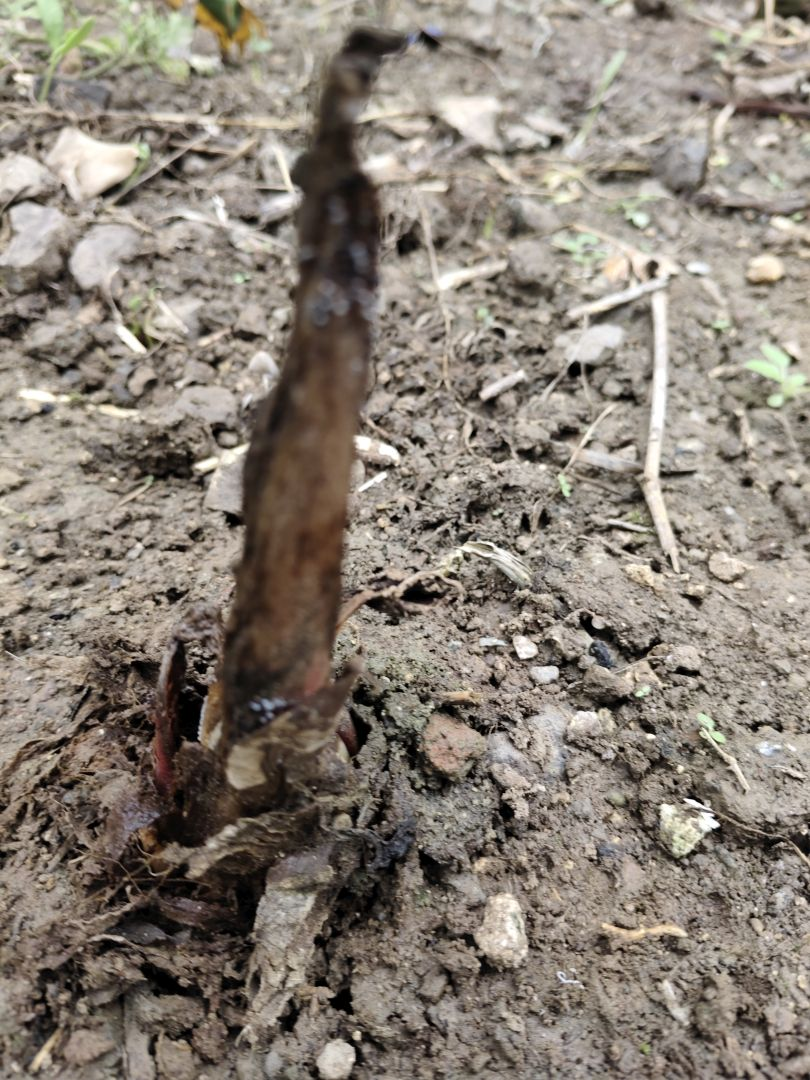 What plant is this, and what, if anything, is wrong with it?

taro, root rot
